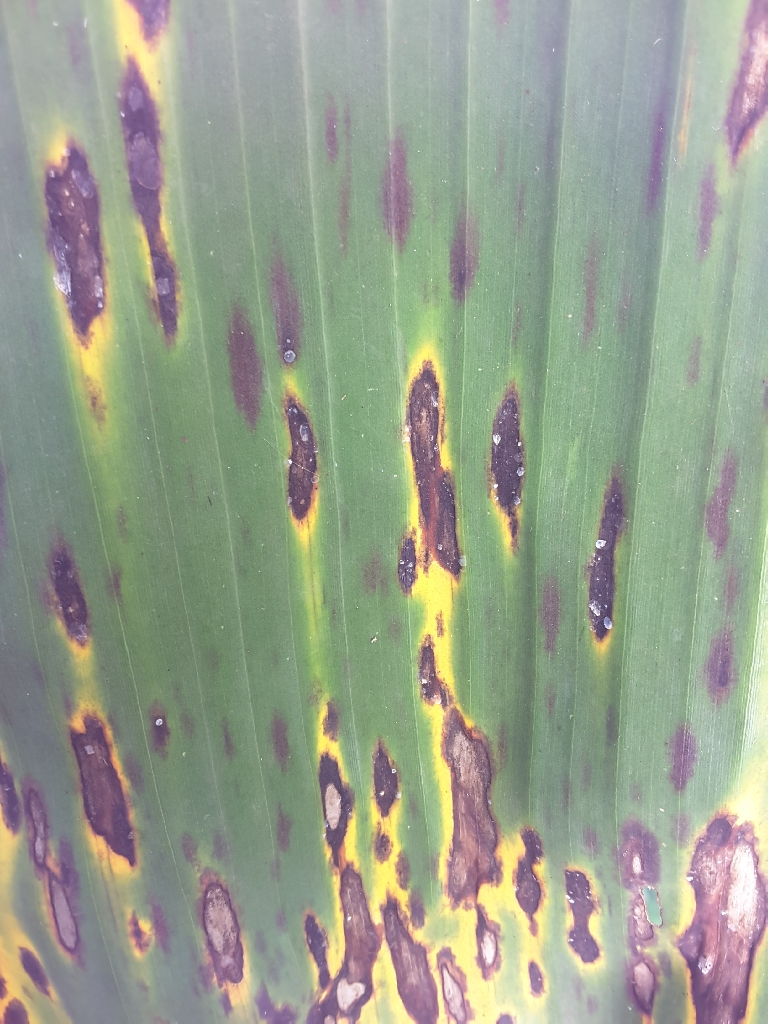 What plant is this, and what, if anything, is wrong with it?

banana, black sigatoka
